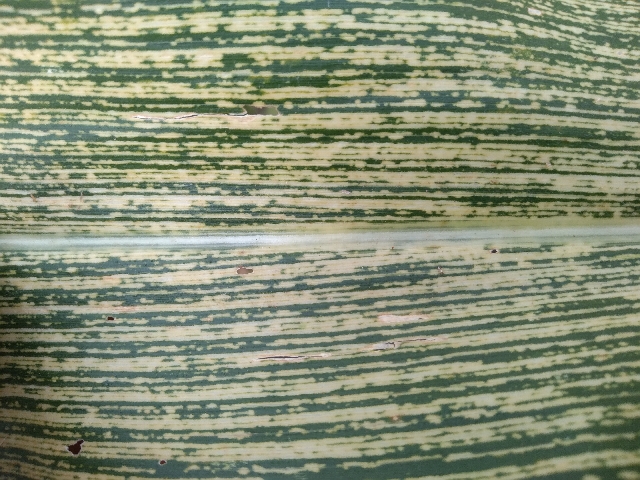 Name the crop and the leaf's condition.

maize, maize streak virus
